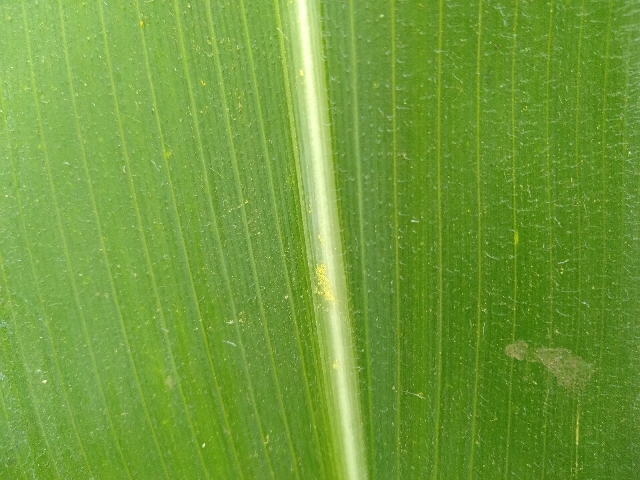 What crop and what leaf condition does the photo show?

maize, healthy
